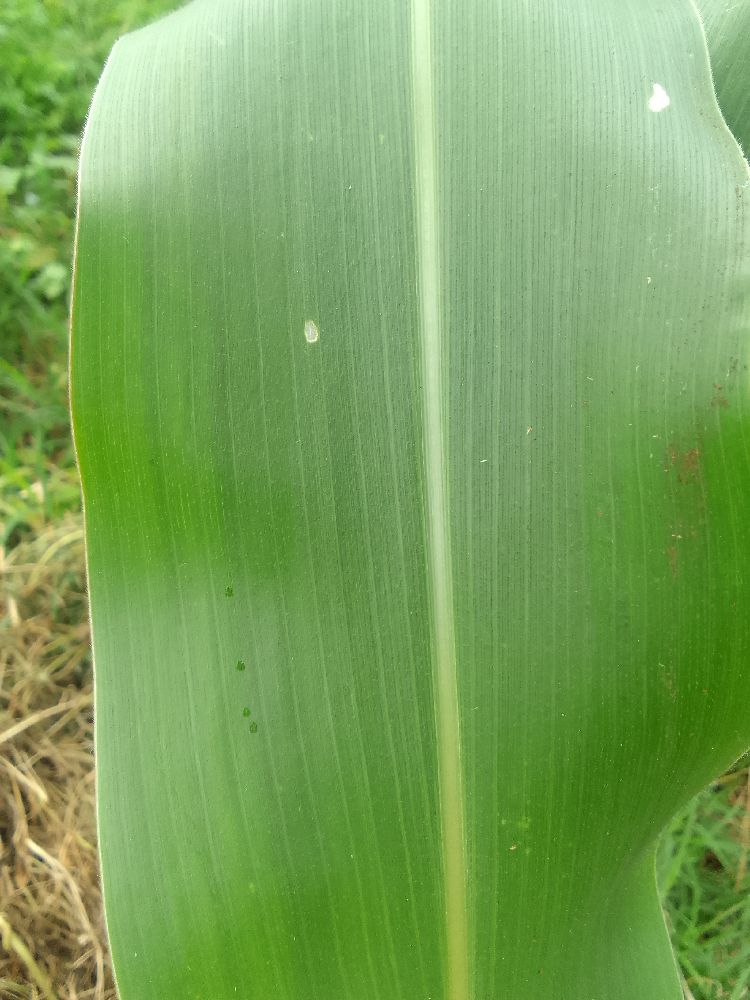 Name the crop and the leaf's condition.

maize, healthy
